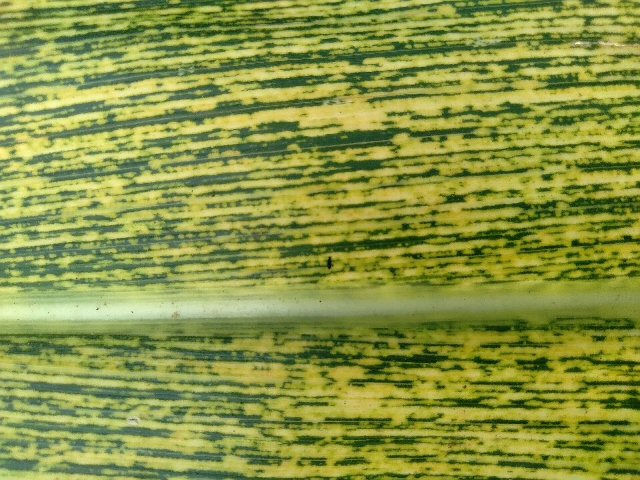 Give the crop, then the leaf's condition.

maize, maize streak virus
